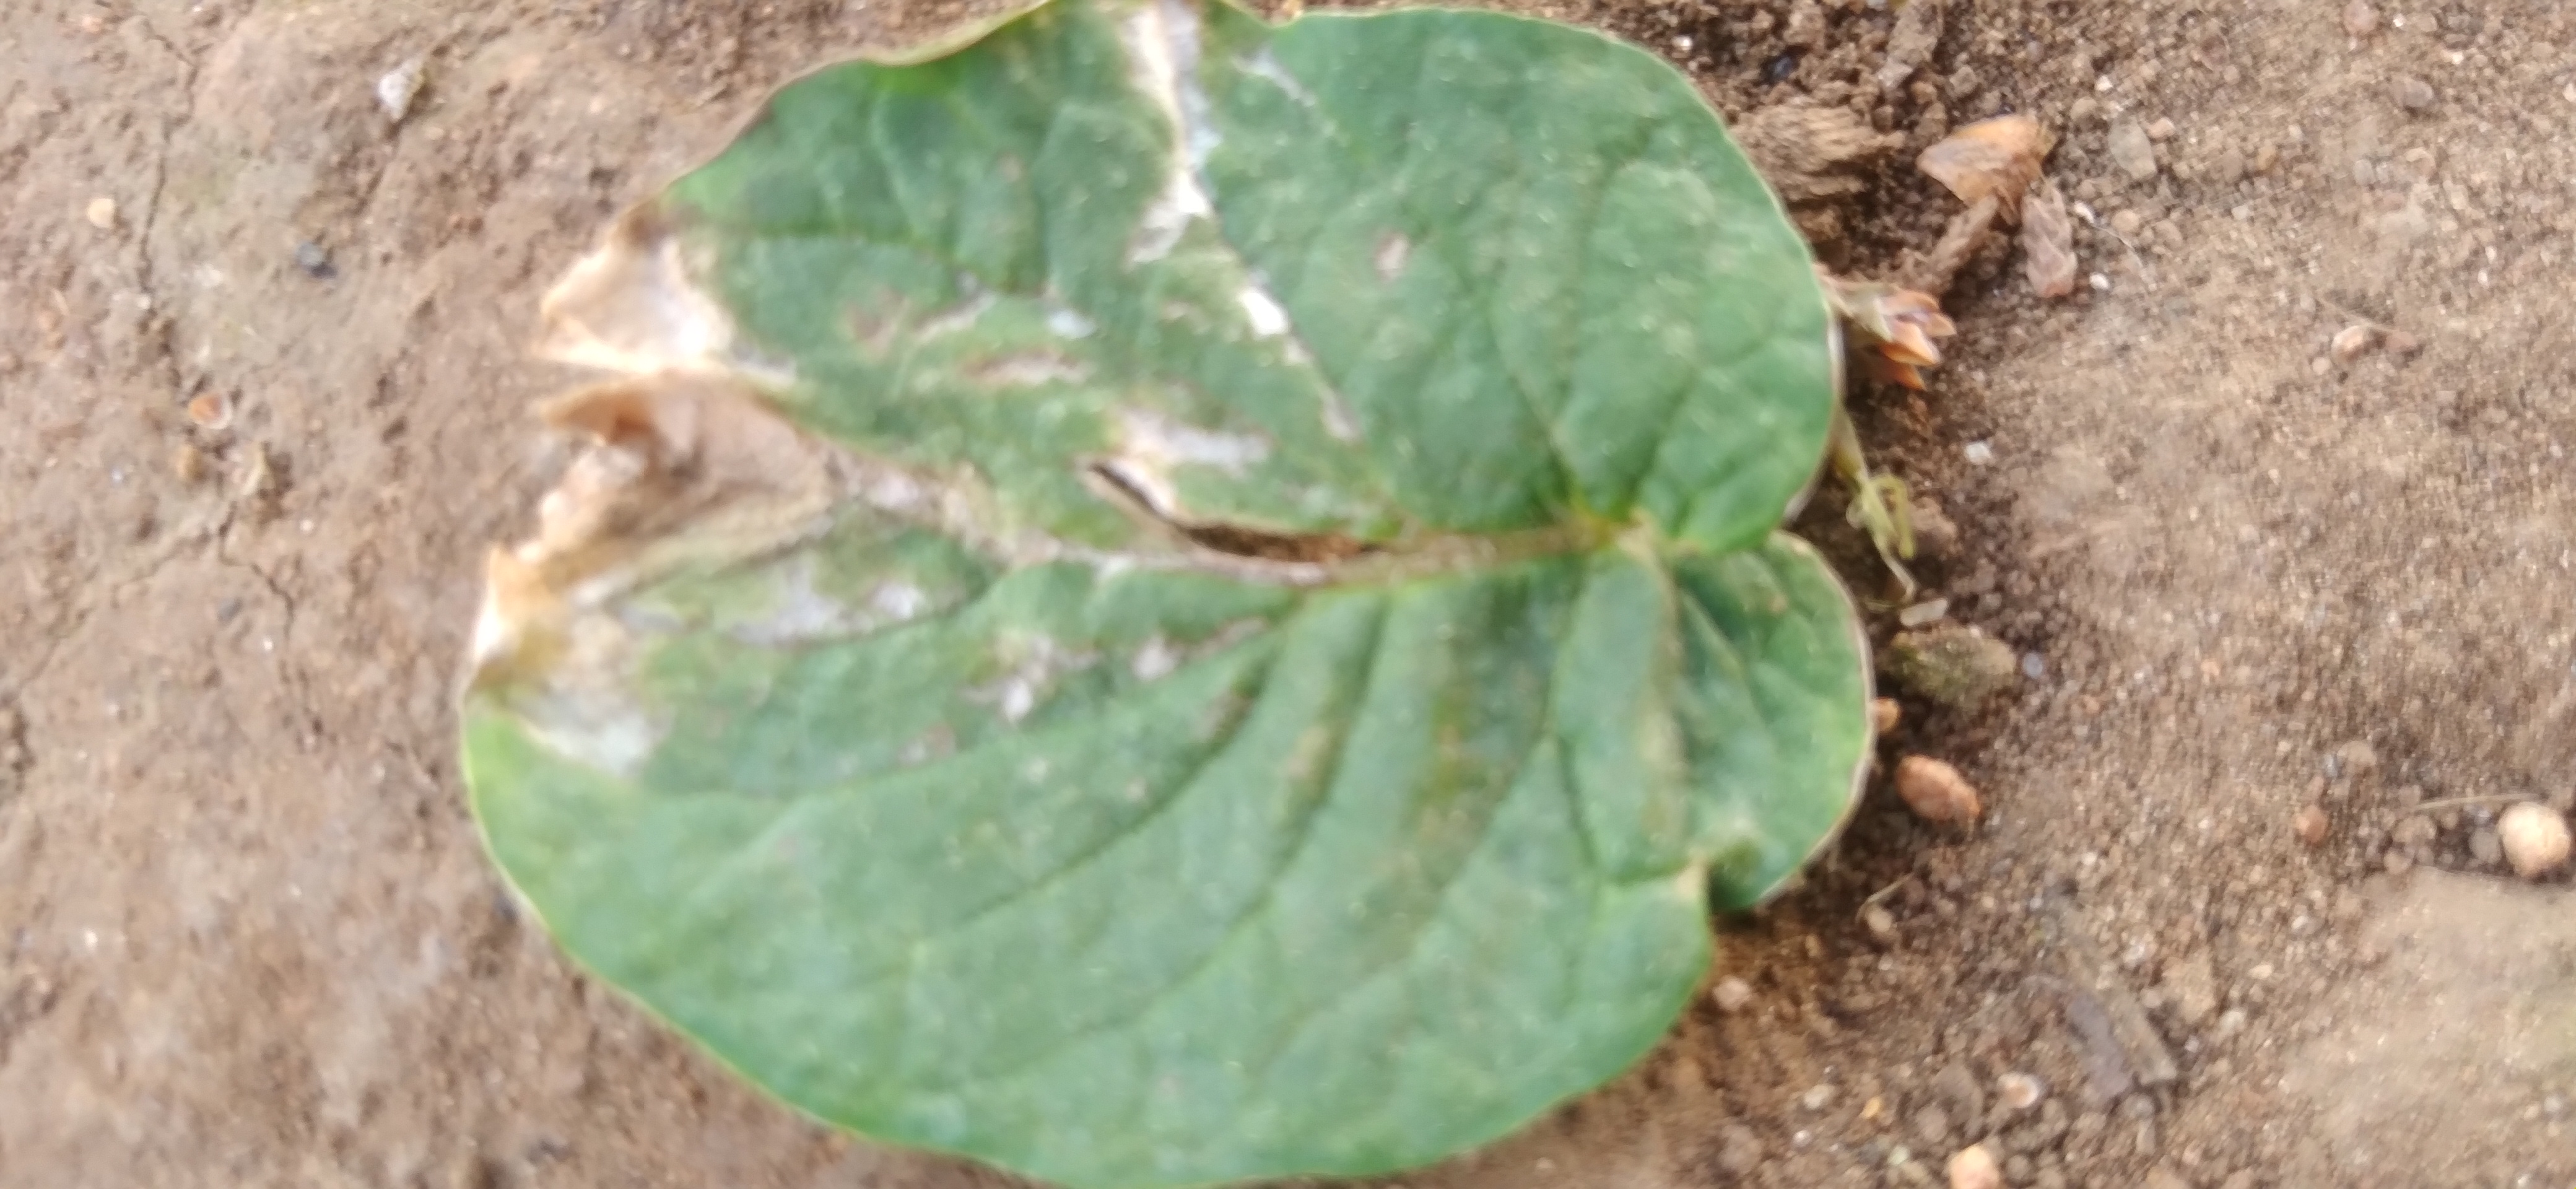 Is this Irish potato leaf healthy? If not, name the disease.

early blight
